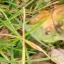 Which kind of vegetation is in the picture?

grass
